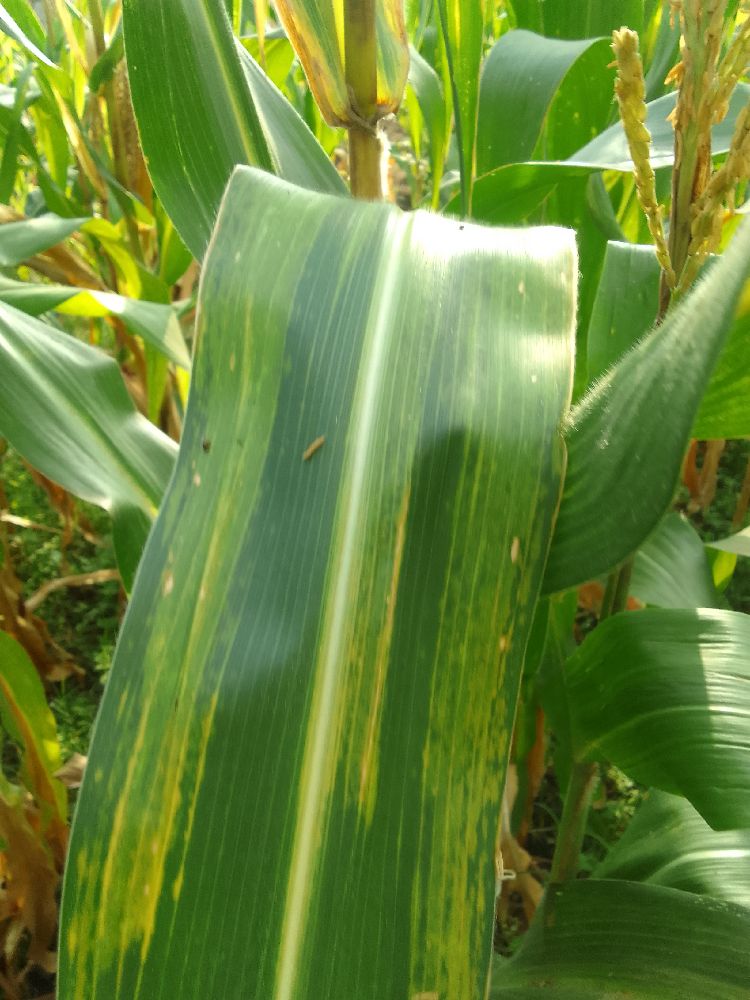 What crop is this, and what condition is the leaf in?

maize, maize lethal necrosis
